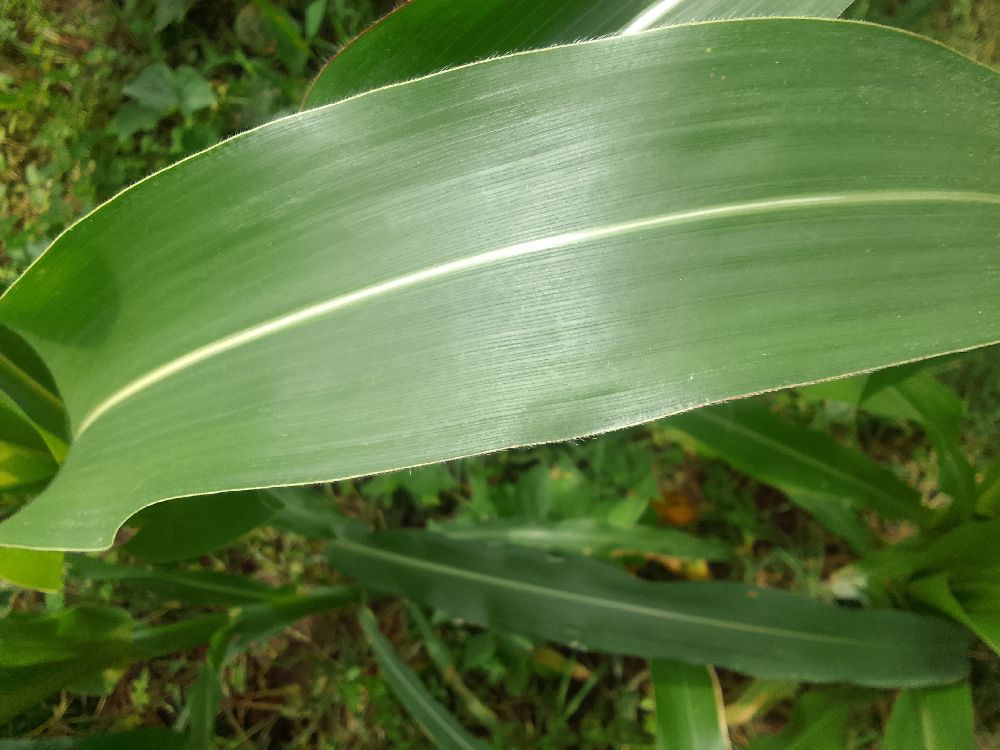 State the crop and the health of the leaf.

maize, healthy
